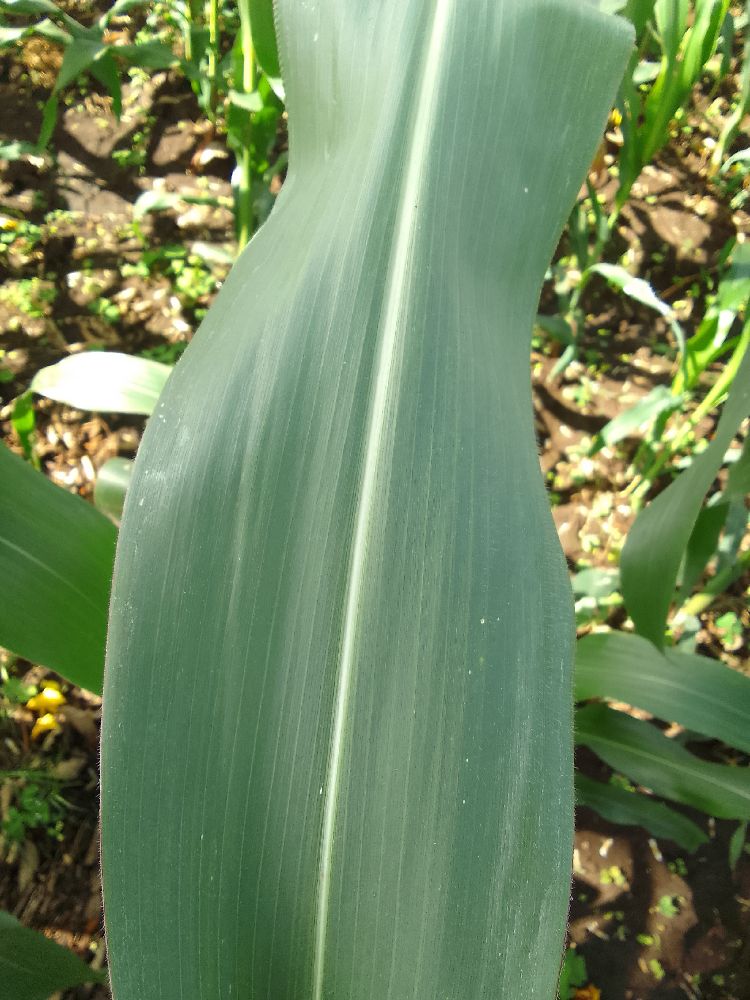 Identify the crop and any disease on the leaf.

maize, healthy
